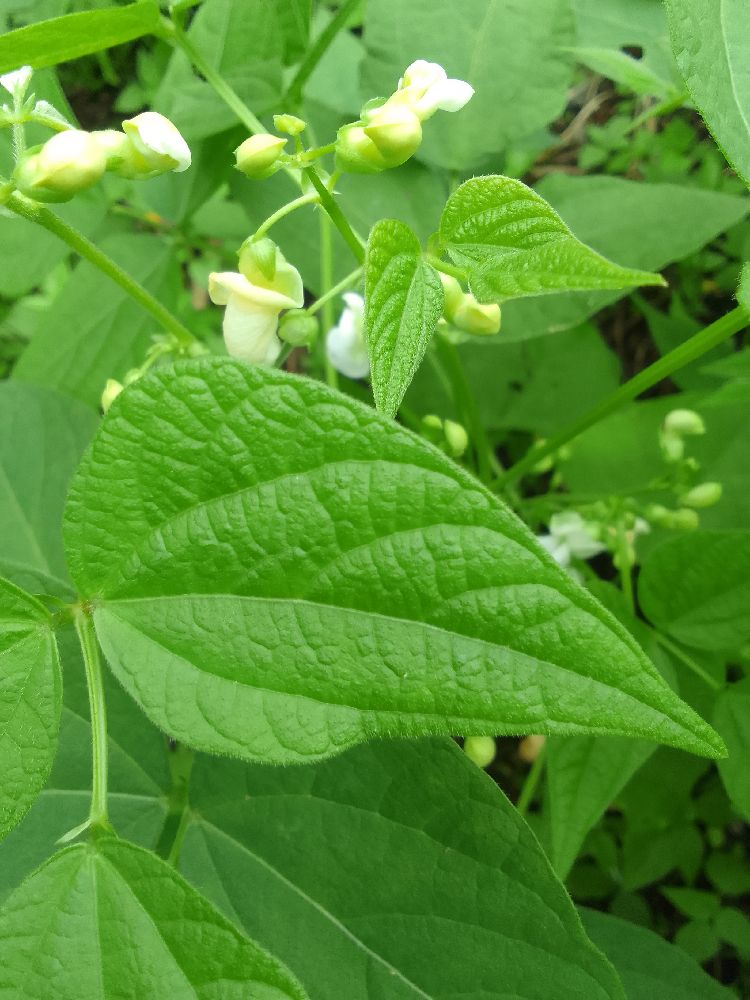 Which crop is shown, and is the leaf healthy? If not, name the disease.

common bean, healthy
